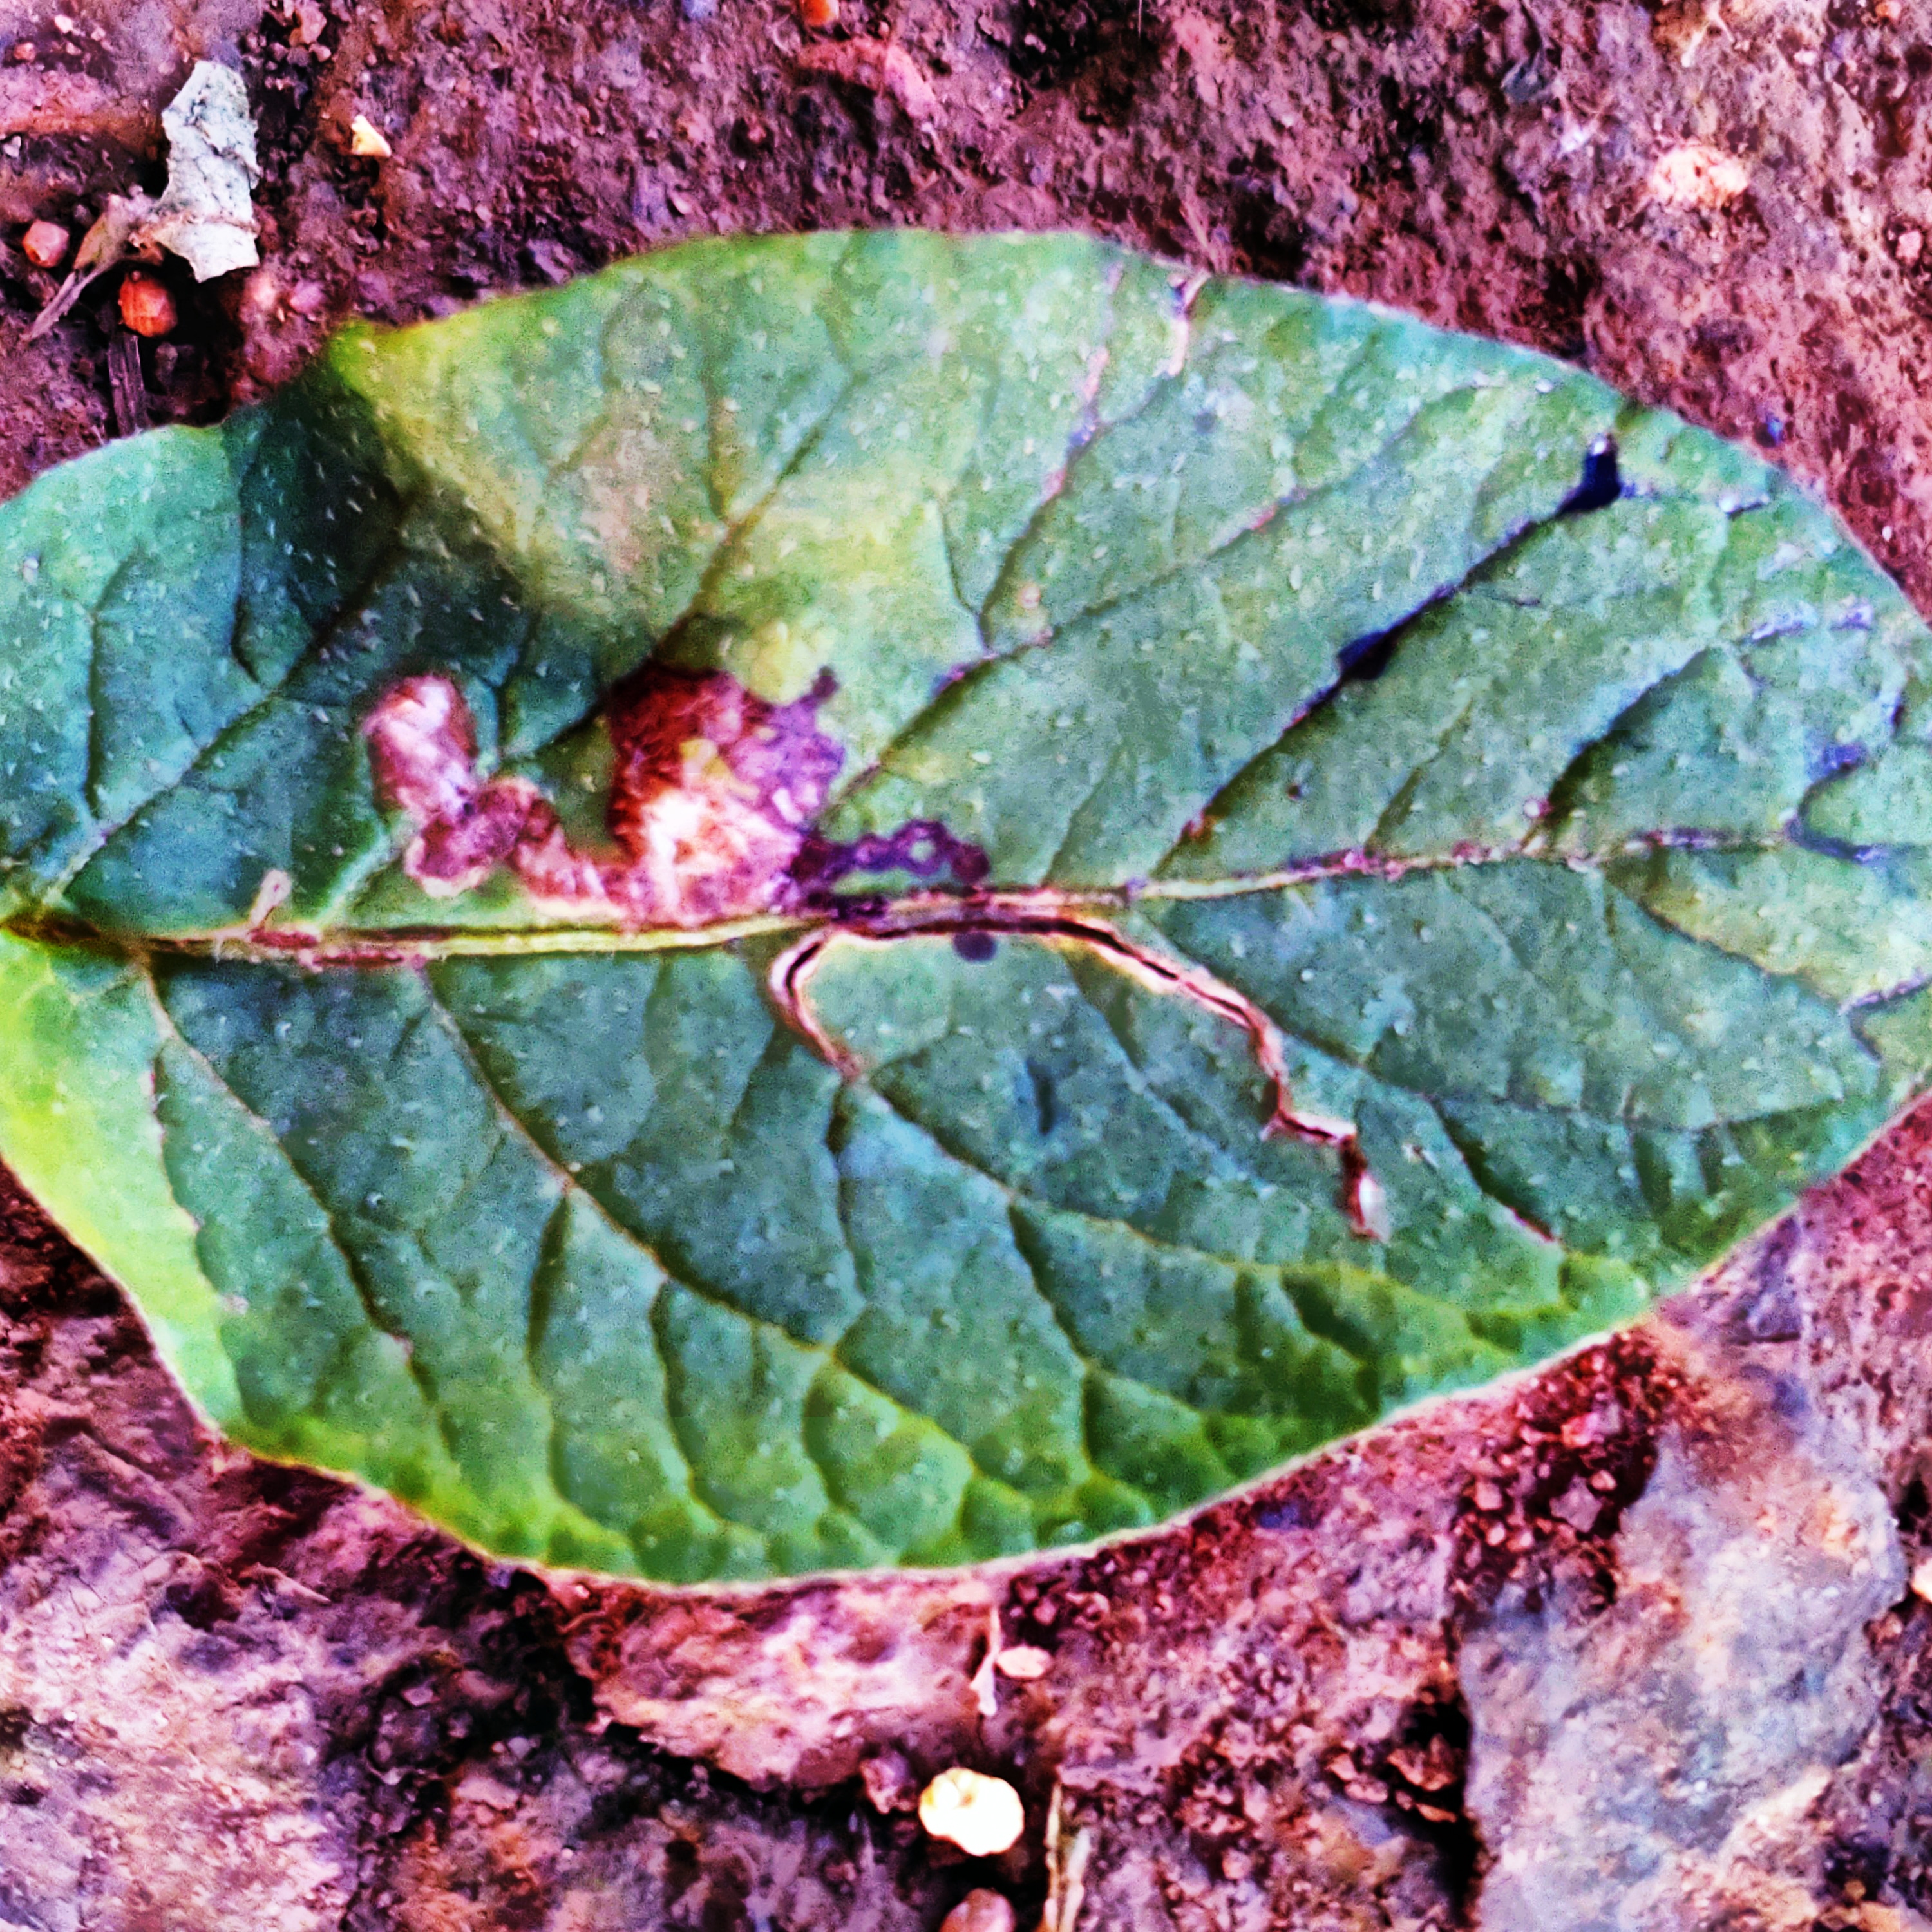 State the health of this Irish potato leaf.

late blight
